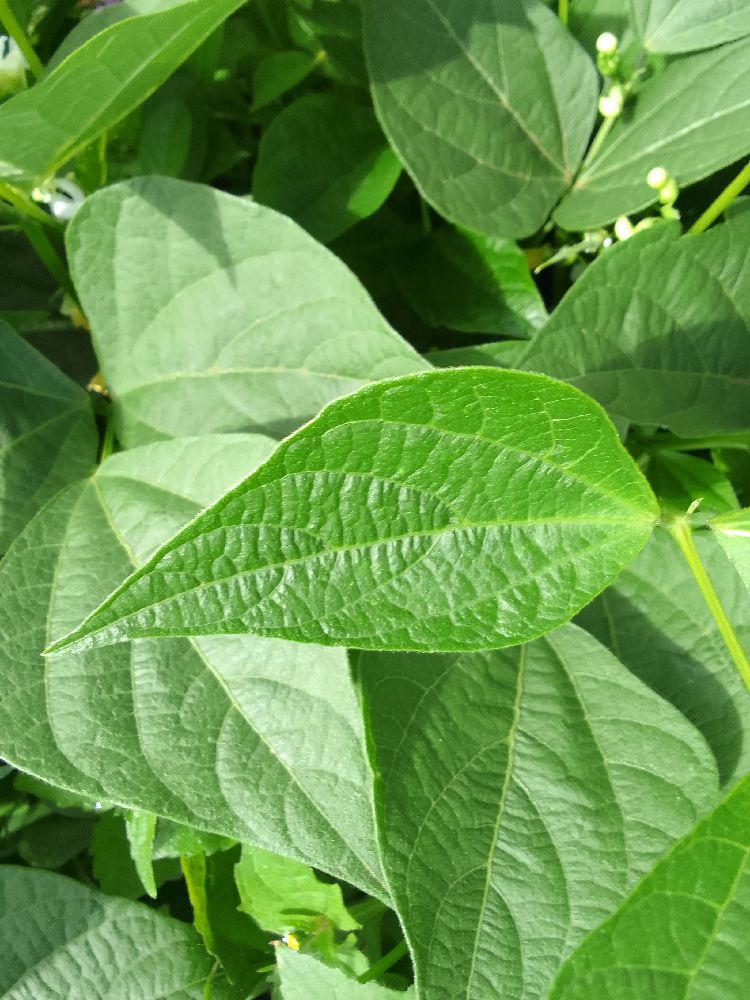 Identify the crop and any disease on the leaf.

common bean, healthy
